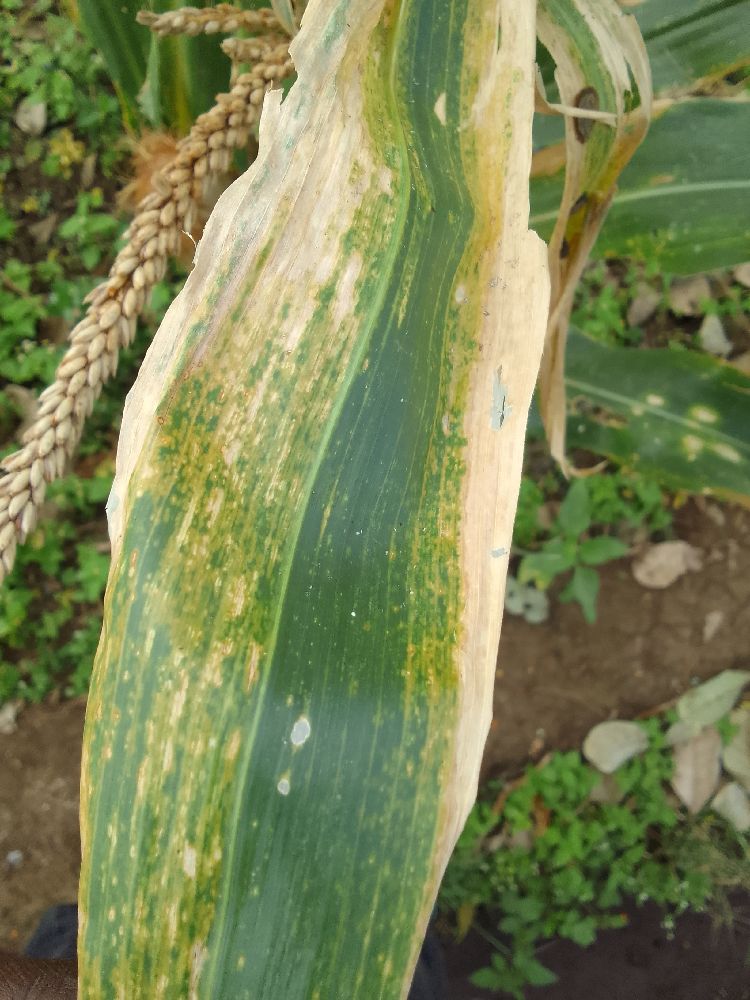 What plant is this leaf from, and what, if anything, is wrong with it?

maize, maize lethal necrosis
